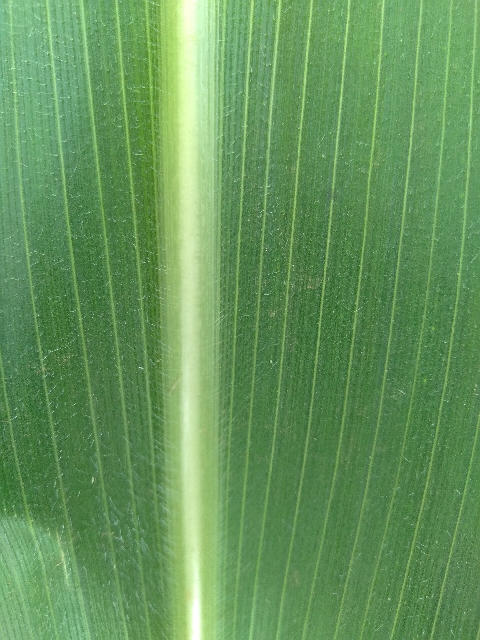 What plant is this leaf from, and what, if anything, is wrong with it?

maize, healthy
